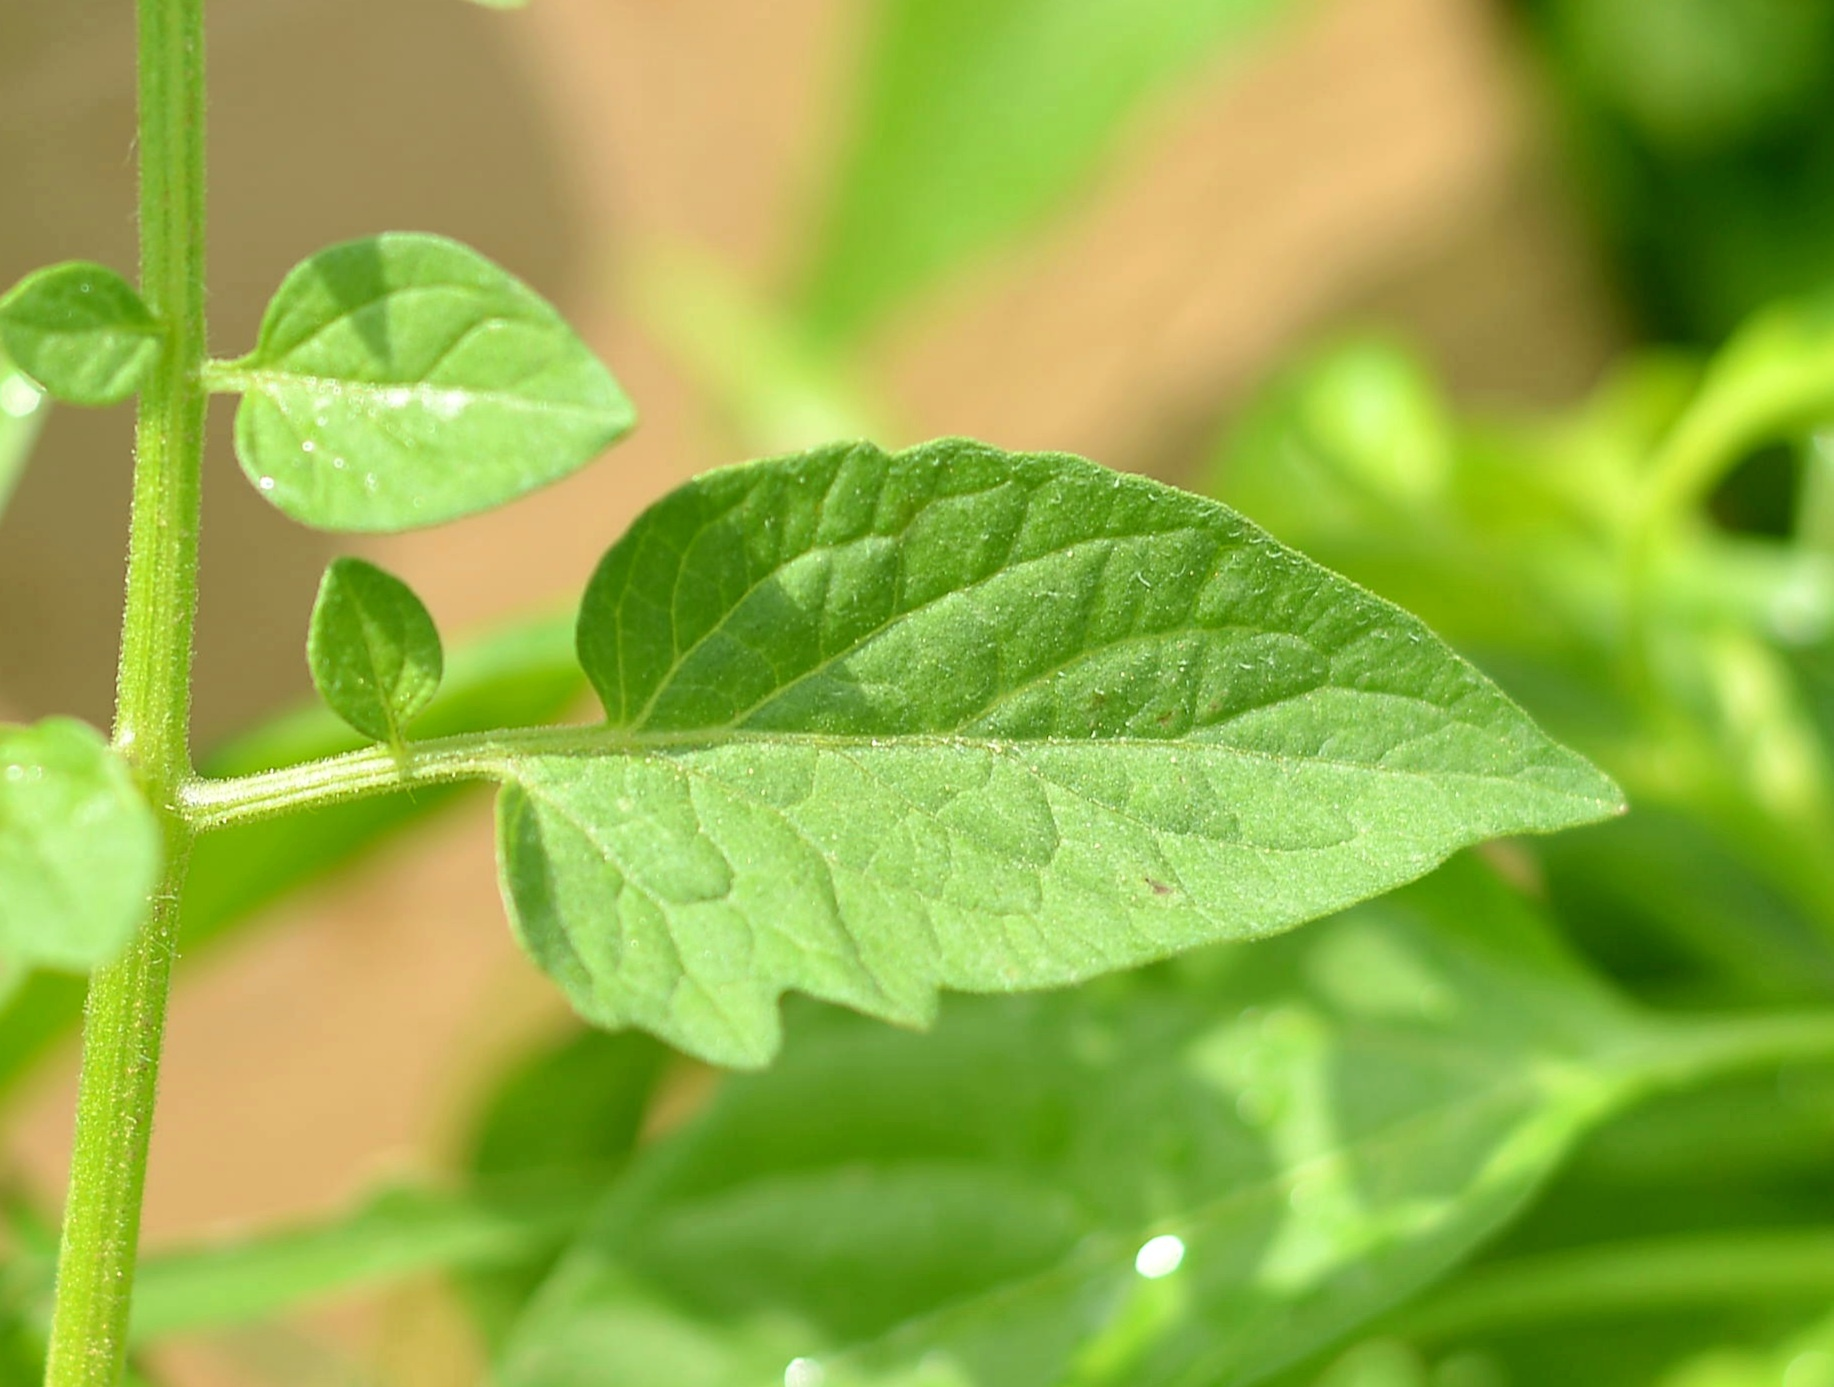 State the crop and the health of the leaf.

tomato, healthy
